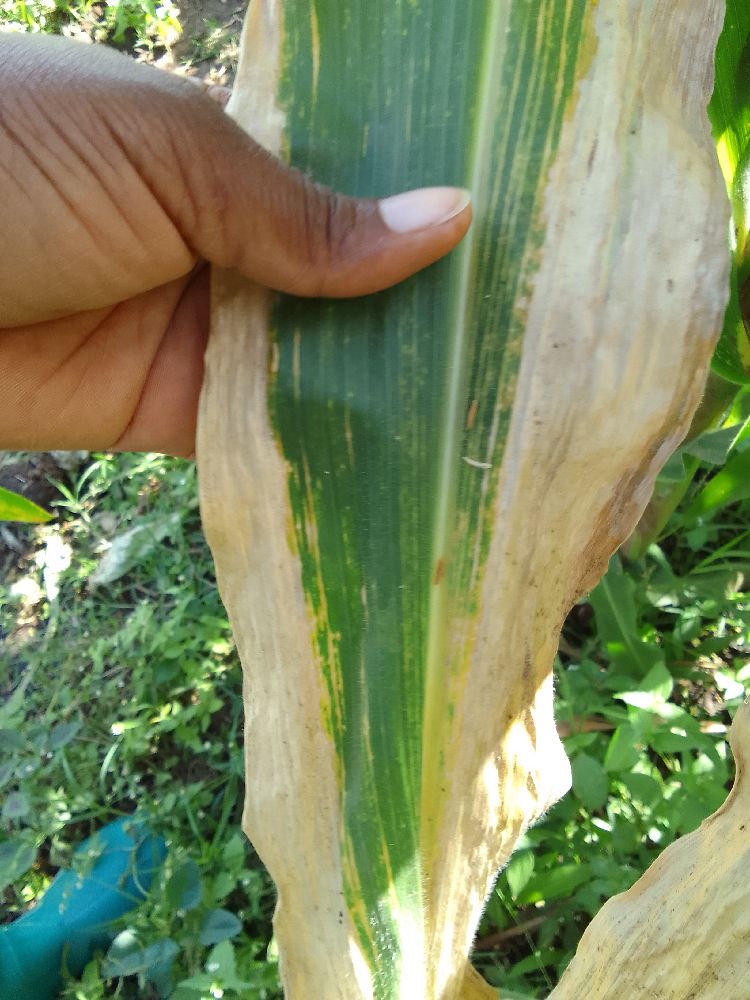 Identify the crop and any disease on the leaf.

maize, maize lethal necrosis
